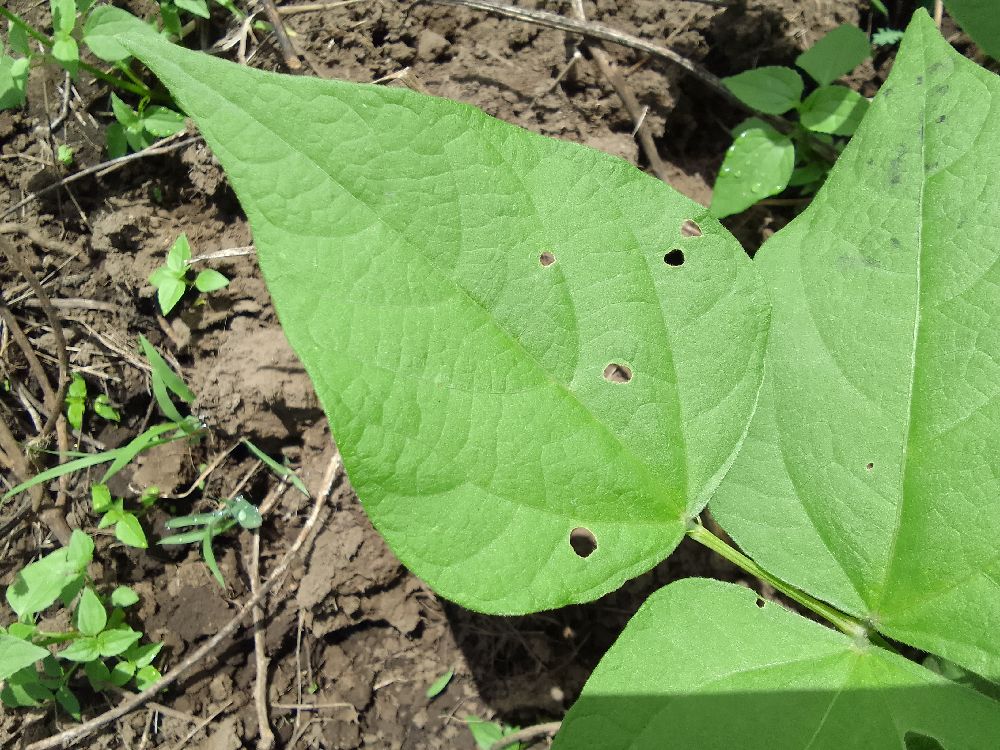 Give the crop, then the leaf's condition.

common bean, healthy
